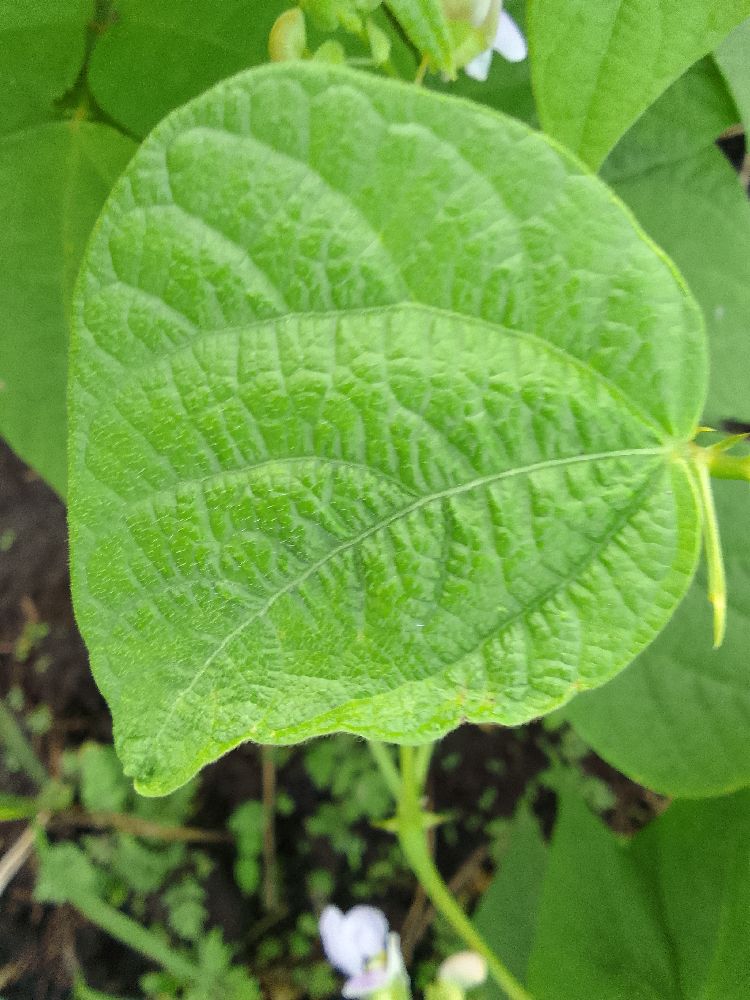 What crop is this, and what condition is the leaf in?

common bean, healthy
